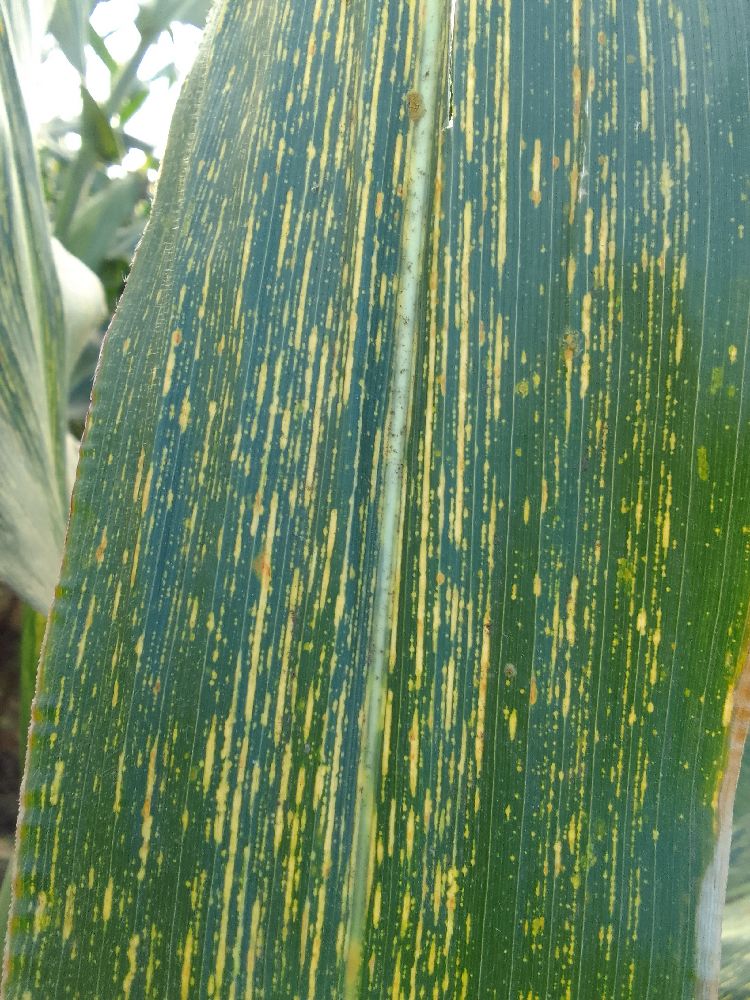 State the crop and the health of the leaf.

maize, maize streak virus
